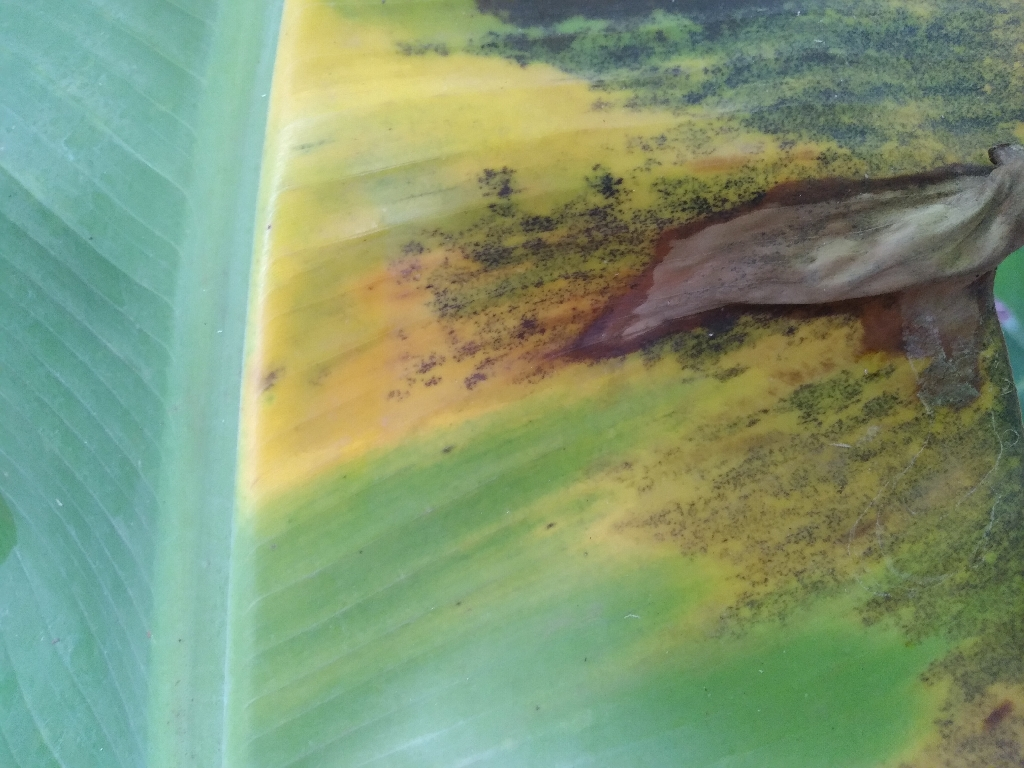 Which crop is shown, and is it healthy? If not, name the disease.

banana, black sigatoka
